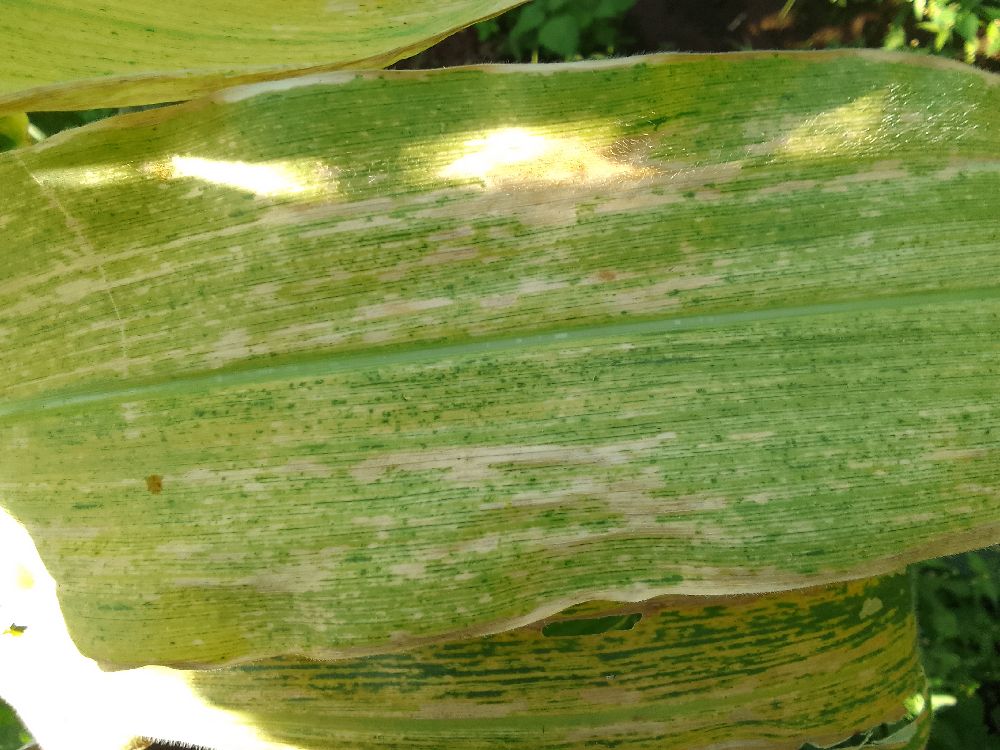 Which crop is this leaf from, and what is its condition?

maize, maize lethal necrosis
